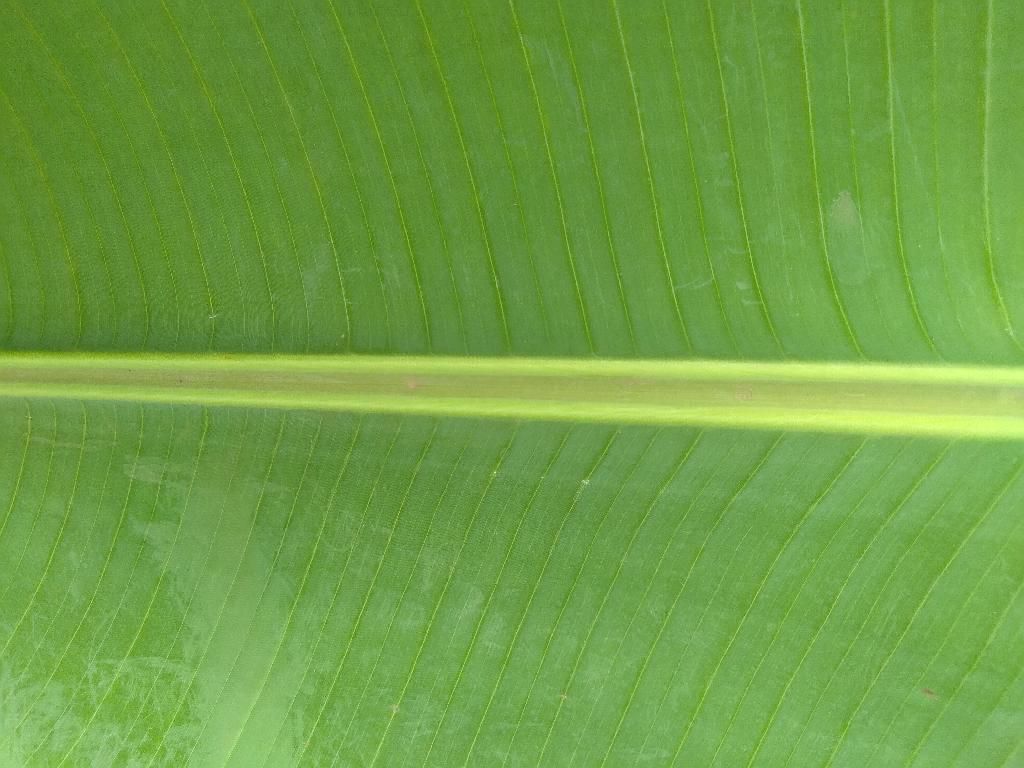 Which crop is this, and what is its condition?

banana, healthy
